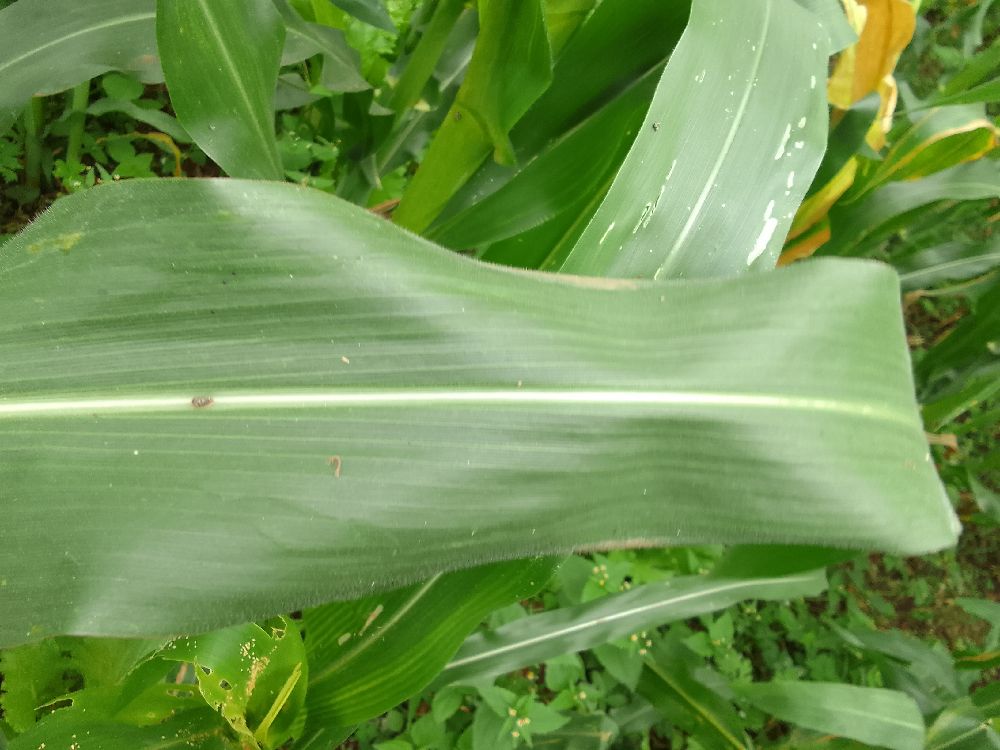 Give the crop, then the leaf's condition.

maize, healthy
